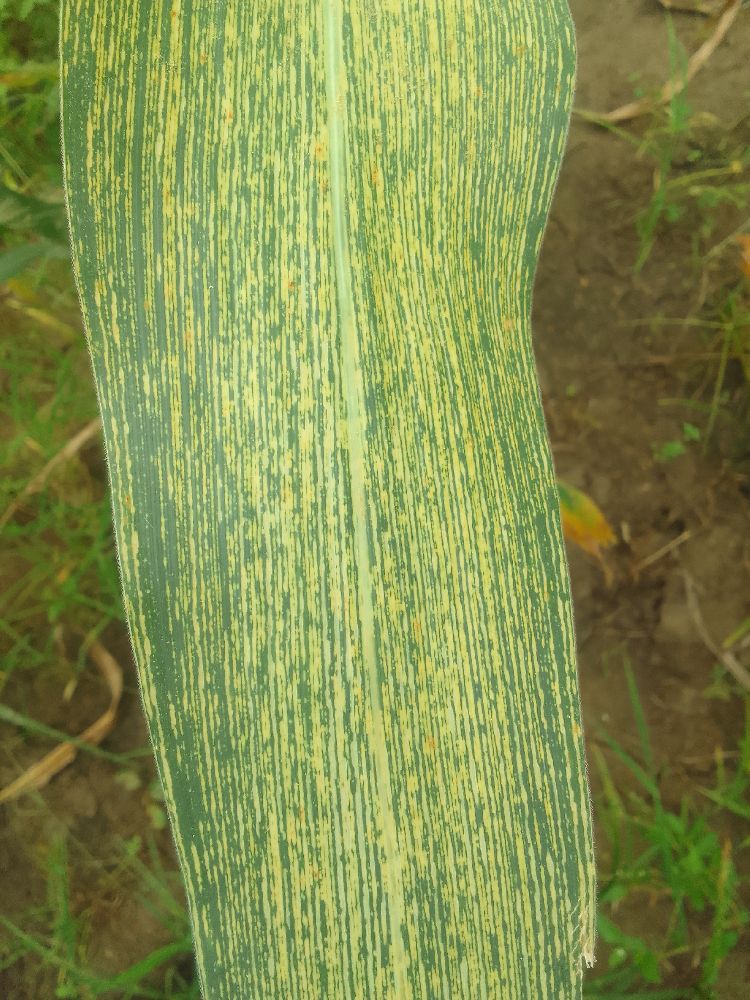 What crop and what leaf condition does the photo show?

maize, maize streak virus
